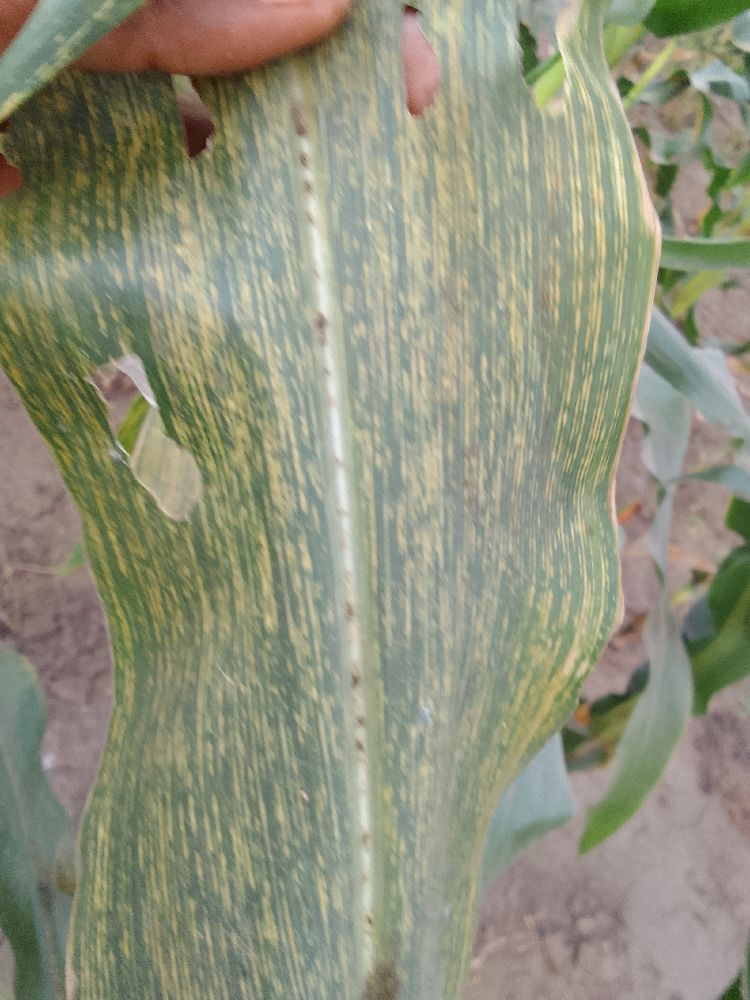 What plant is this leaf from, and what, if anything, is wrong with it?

maize, maize streak virus
